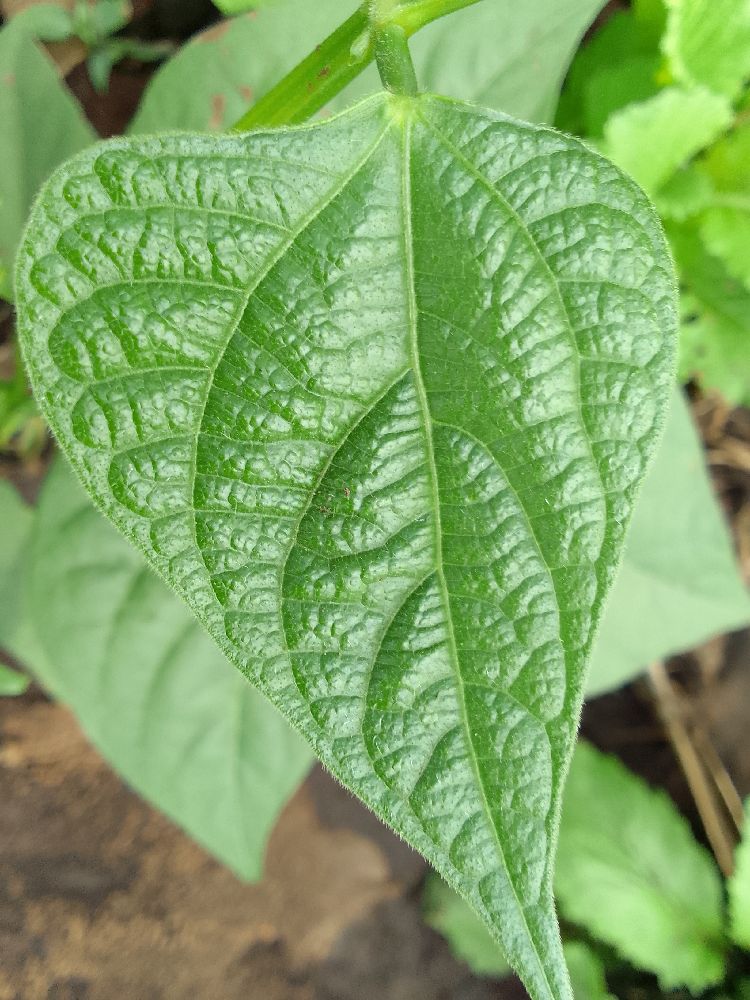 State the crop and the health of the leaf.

common bean, healthy
